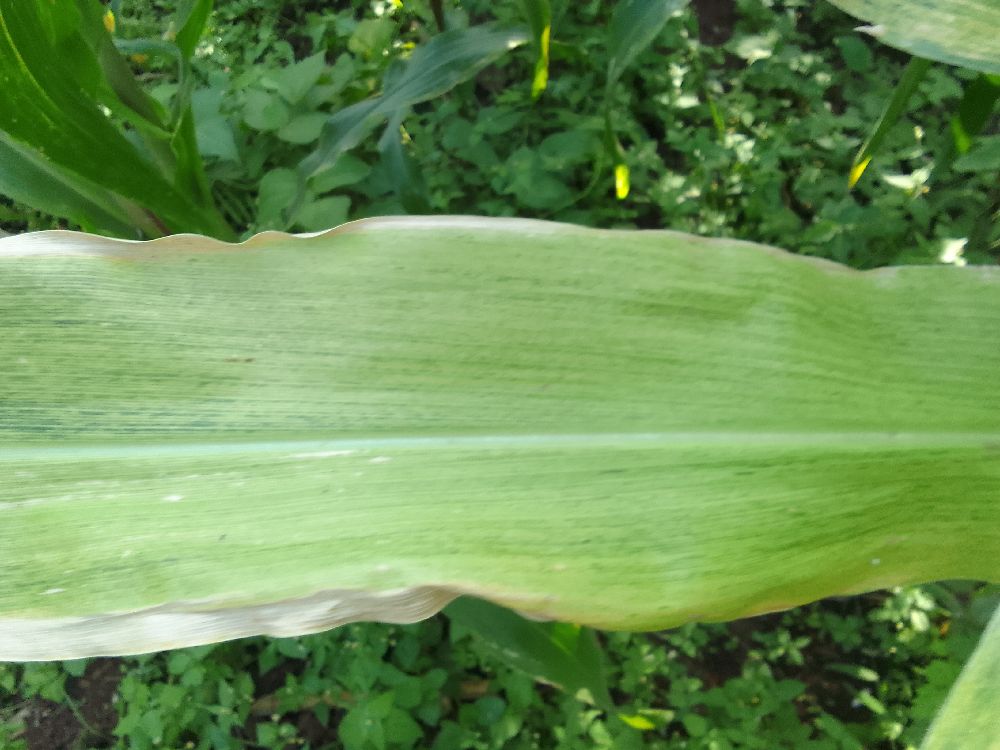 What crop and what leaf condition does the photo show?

maize, maize lethal necrosis
